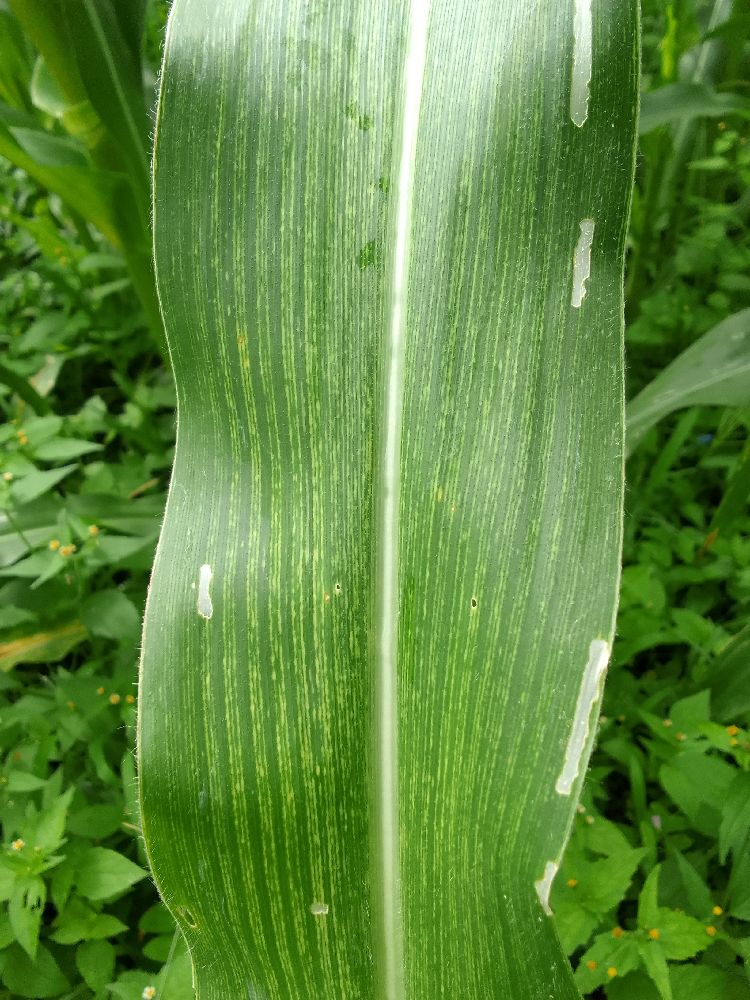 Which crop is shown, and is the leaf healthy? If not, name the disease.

maize, healthy
